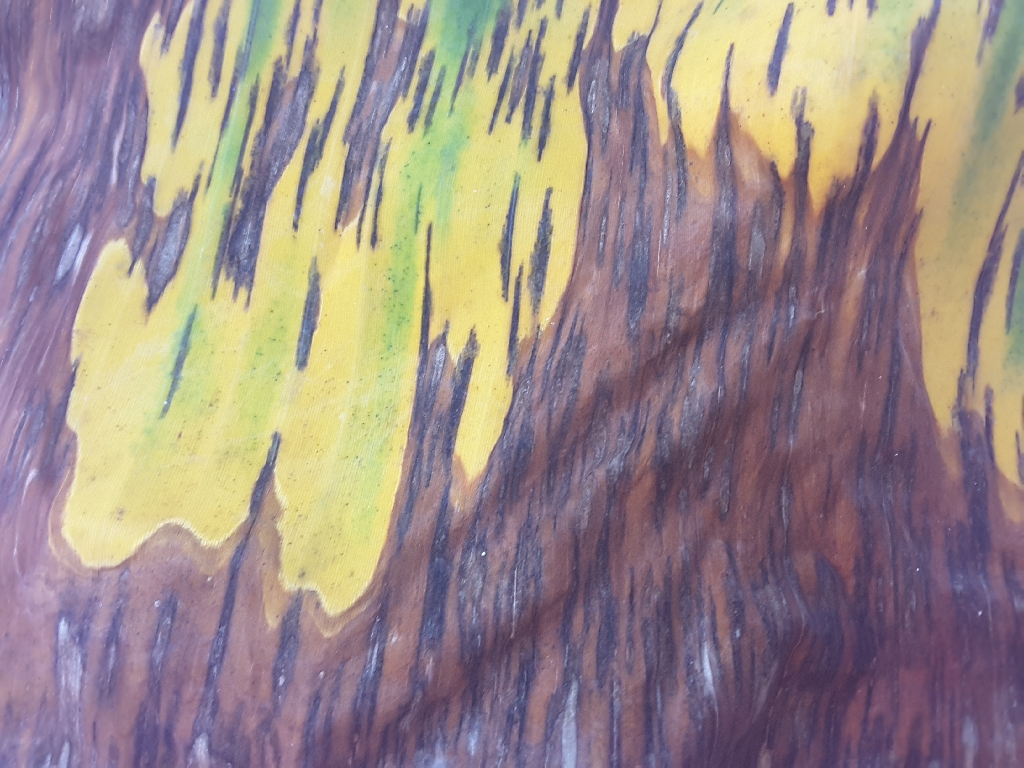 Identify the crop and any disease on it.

banana, black sigatoka
